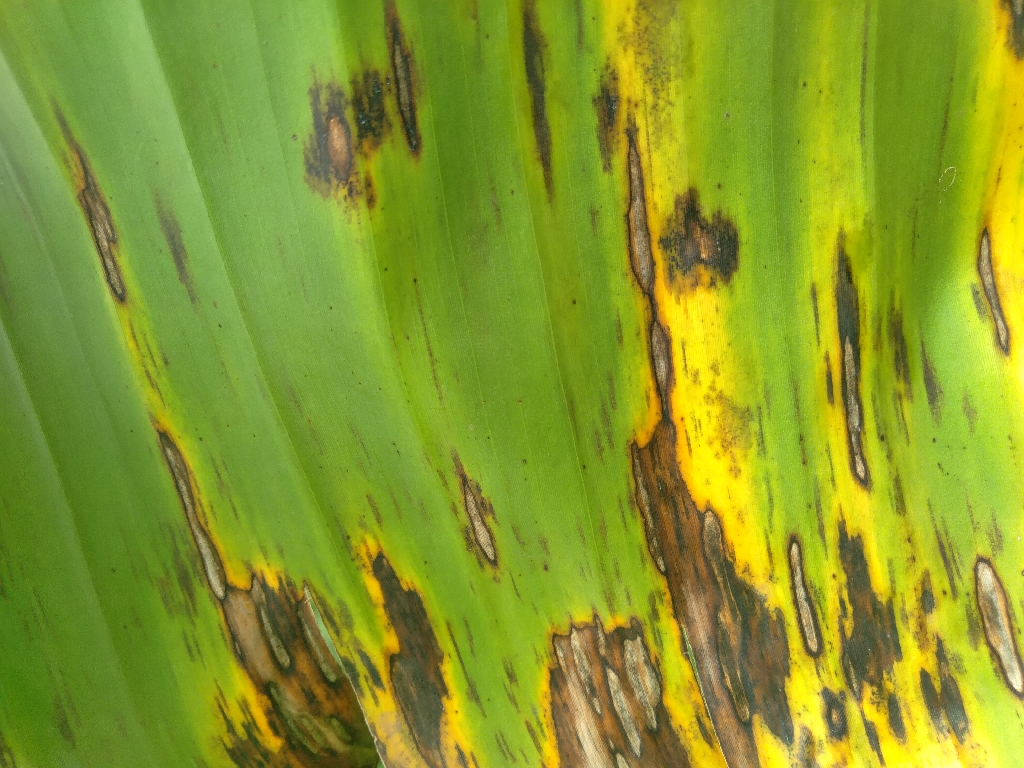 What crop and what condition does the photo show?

banana, black sigatoka
